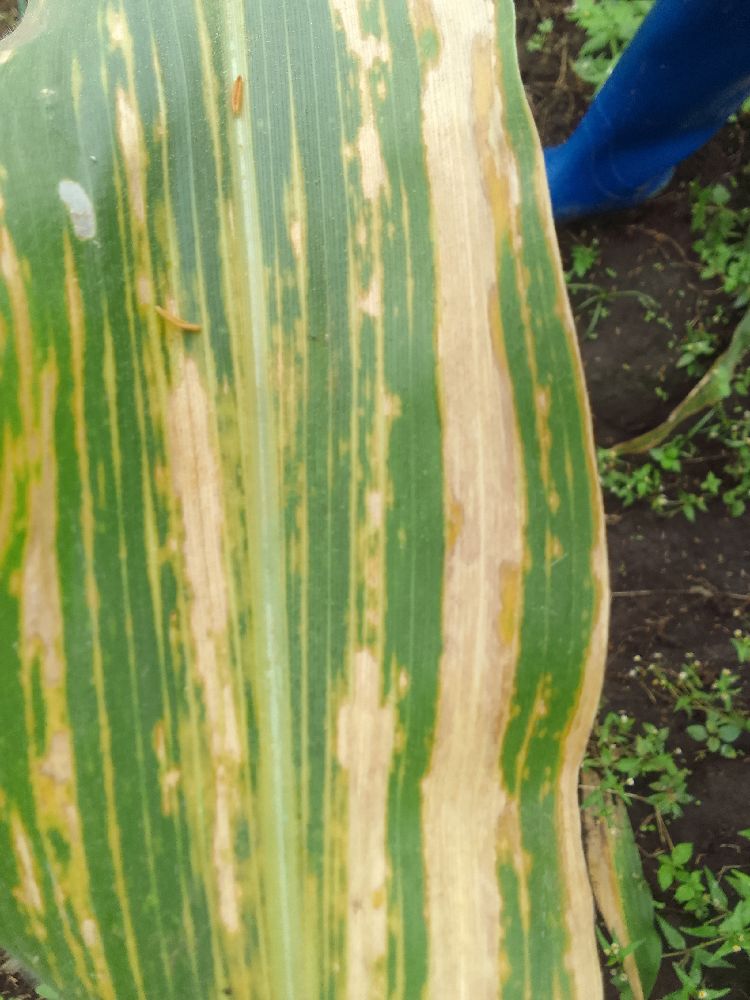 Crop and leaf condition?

maize, maize lethal necrosis
